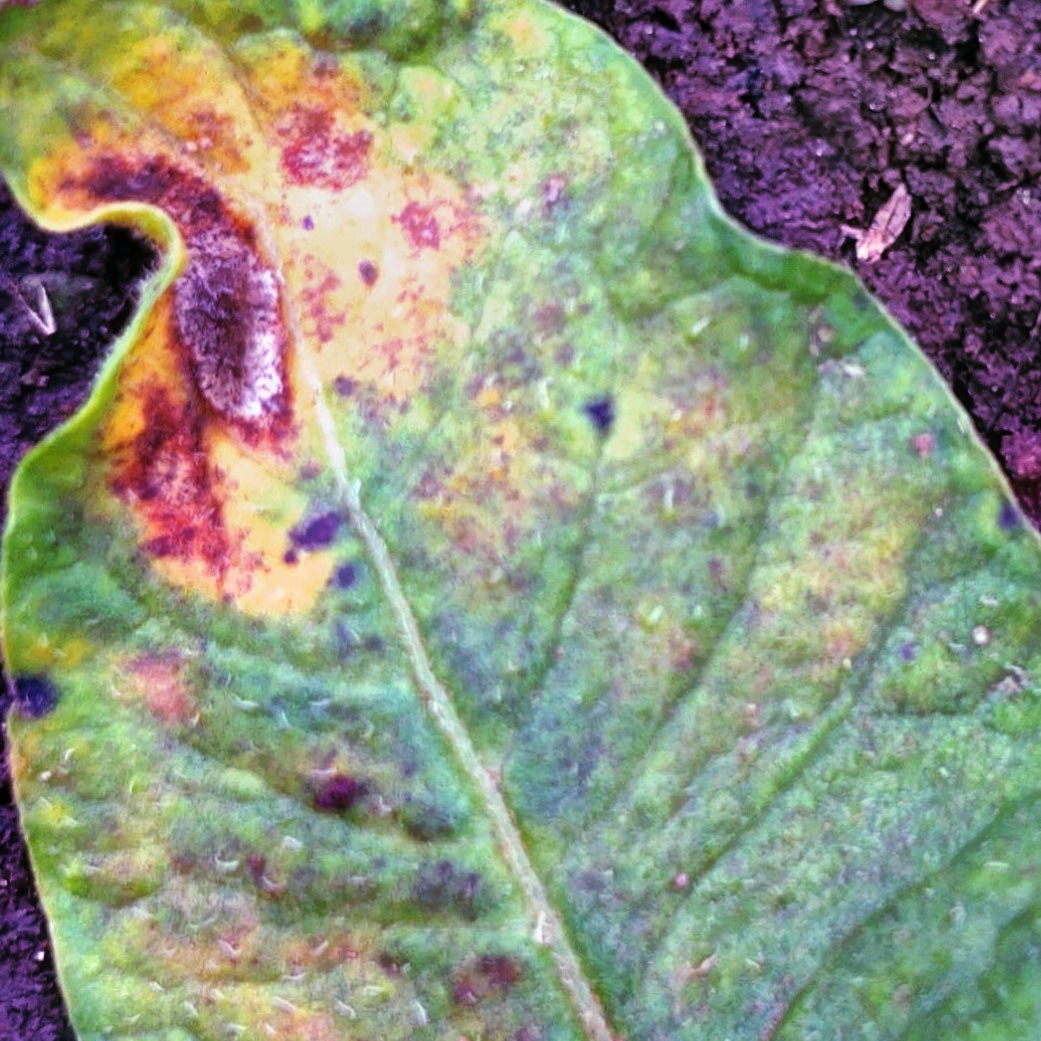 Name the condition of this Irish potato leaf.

late blight
